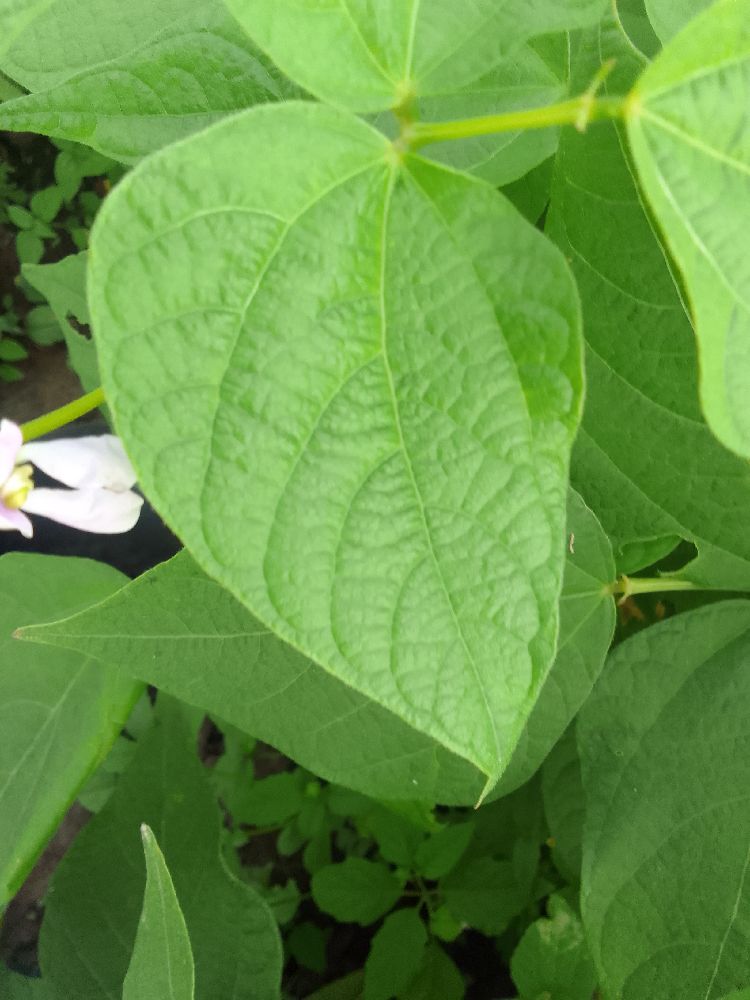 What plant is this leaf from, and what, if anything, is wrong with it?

common bean, healthy
